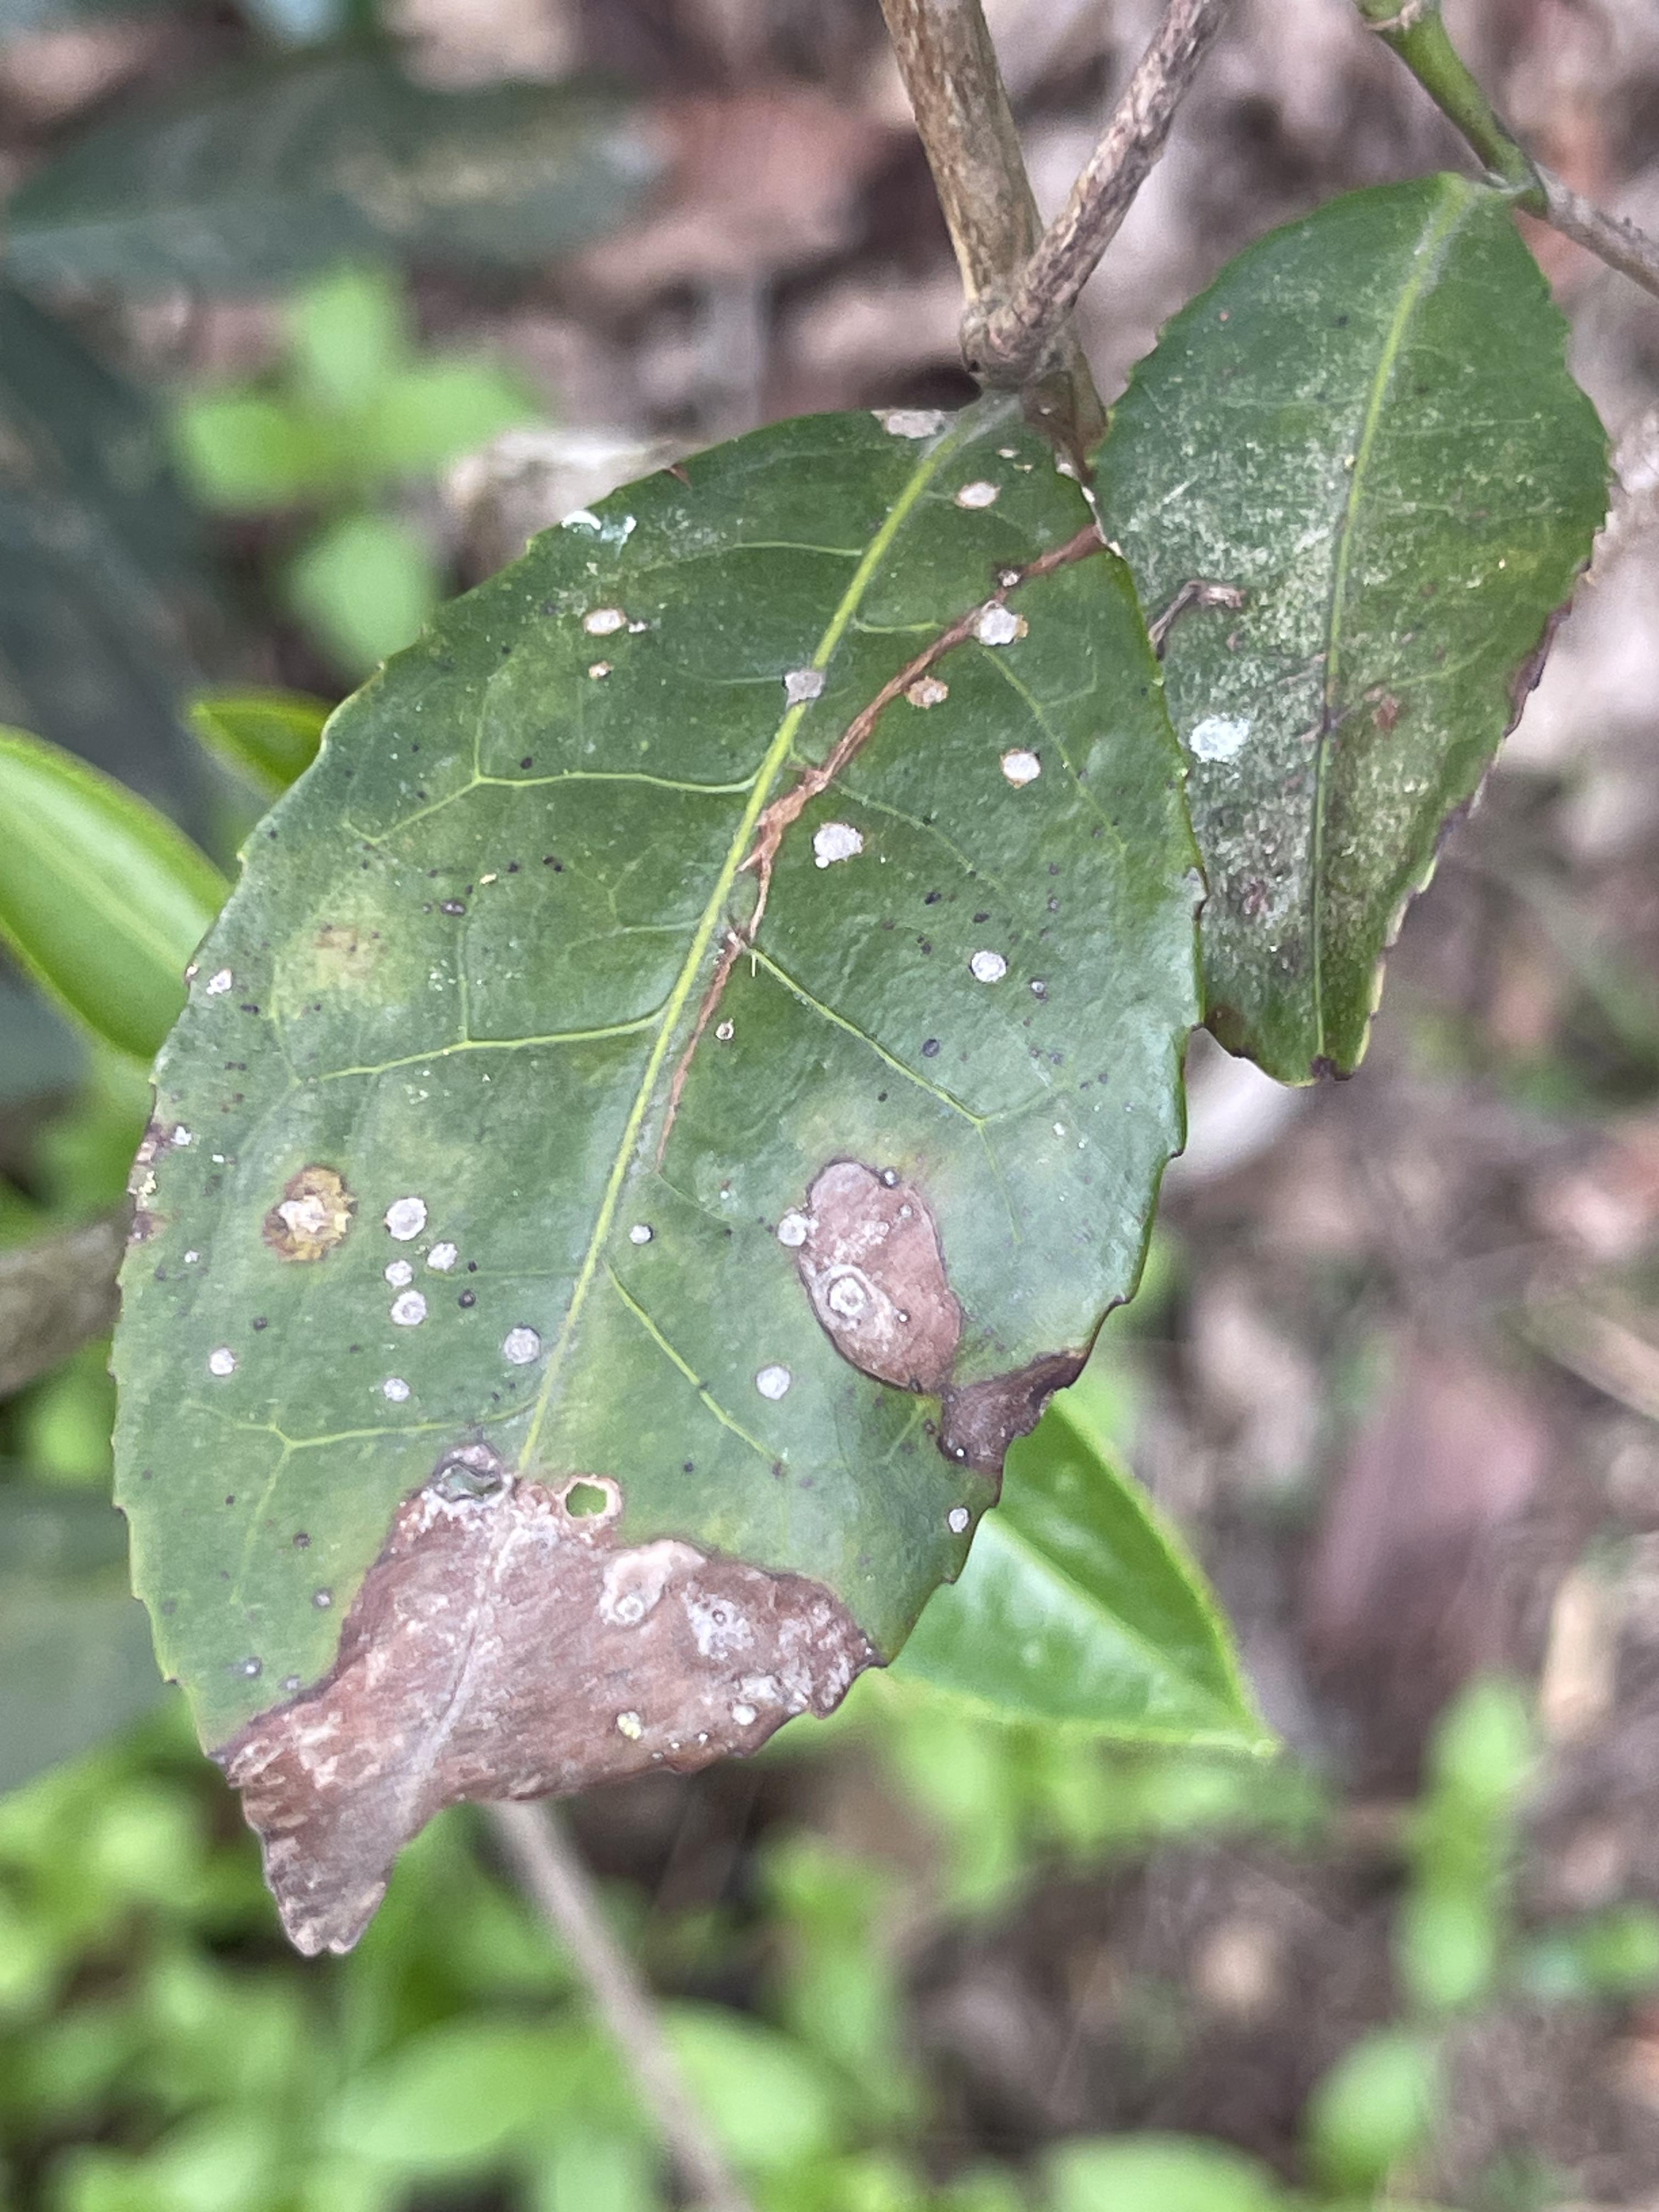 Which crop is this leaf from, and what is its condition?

tea, blight
